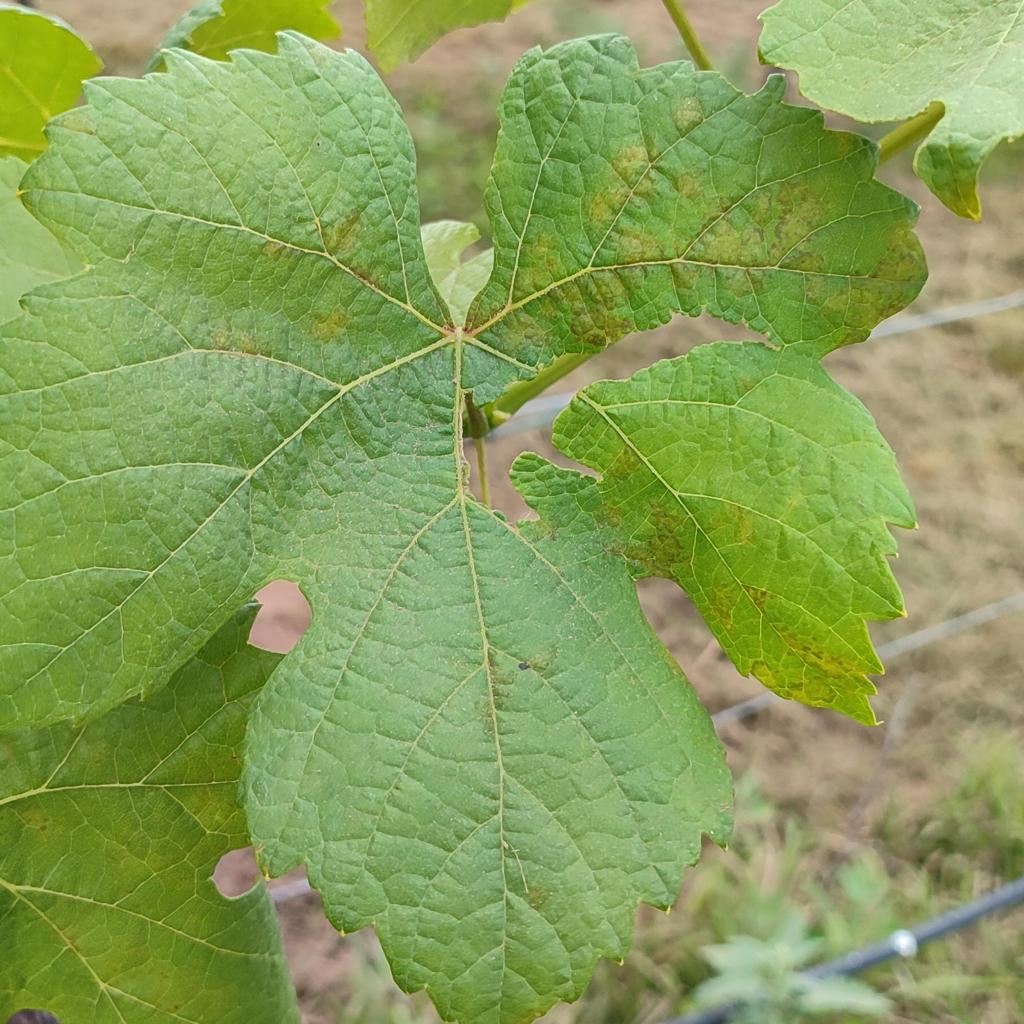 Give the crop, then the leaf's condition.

grapevine, downy mildew
